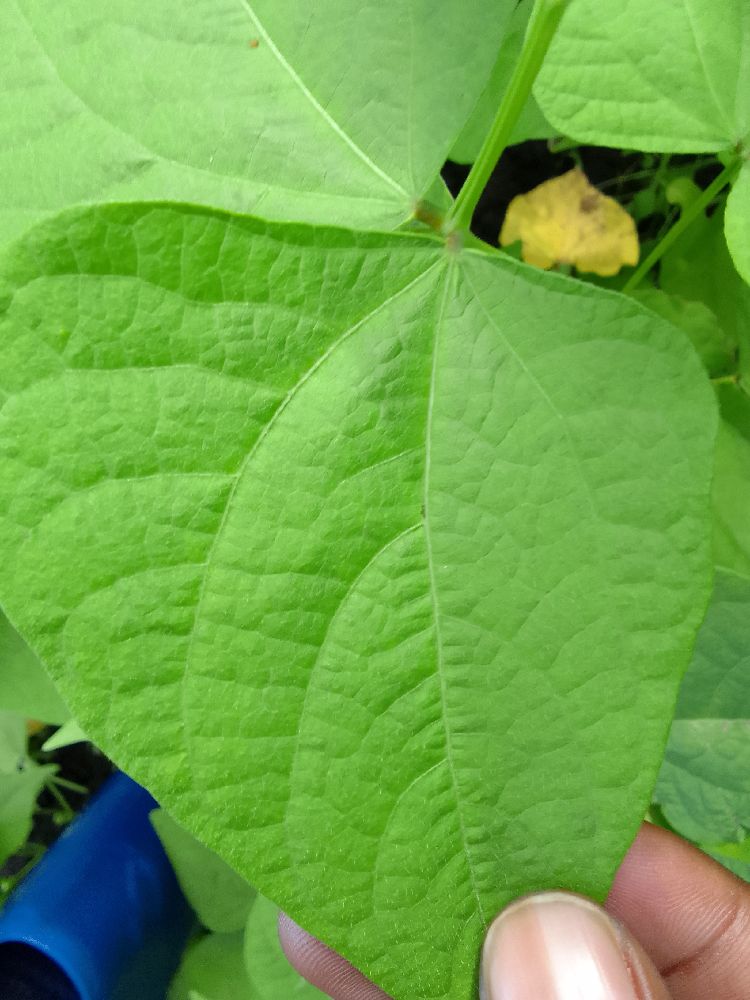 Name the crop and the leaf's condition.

common bean, healthy
